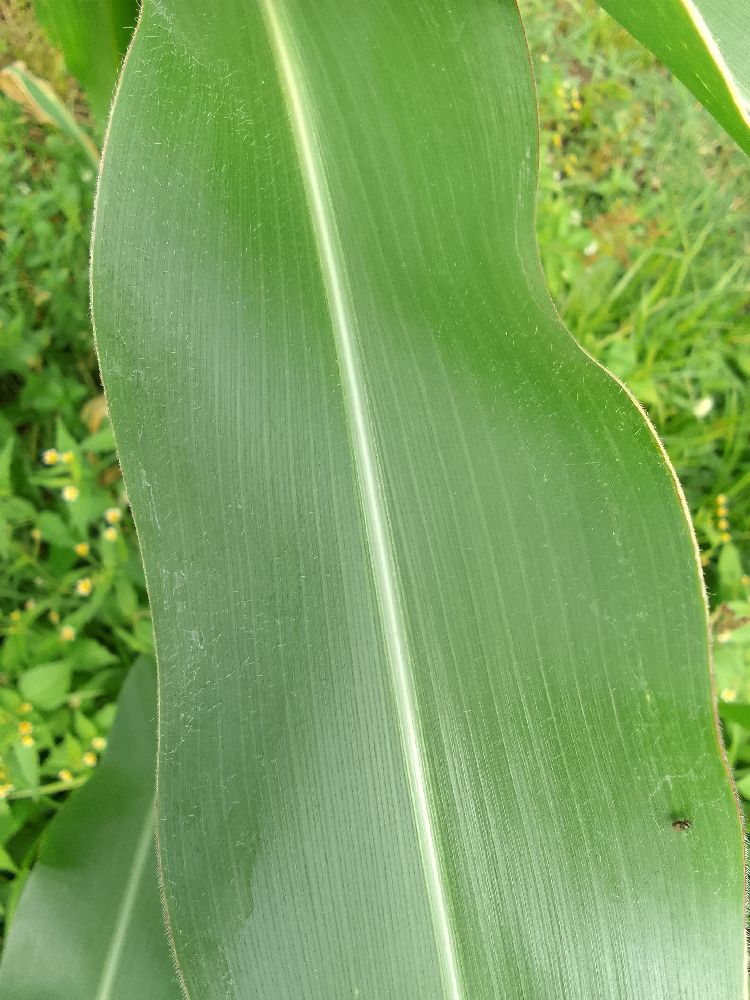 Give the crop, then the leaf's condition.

maize, healthy
